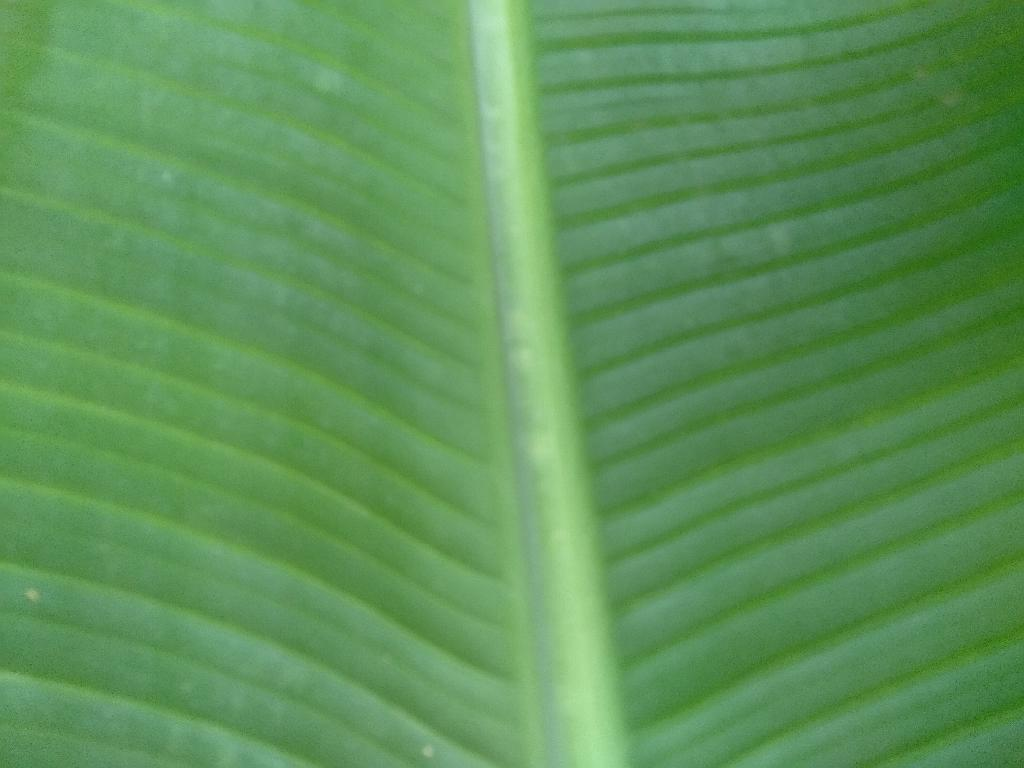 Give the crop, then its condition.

banana, healthy
